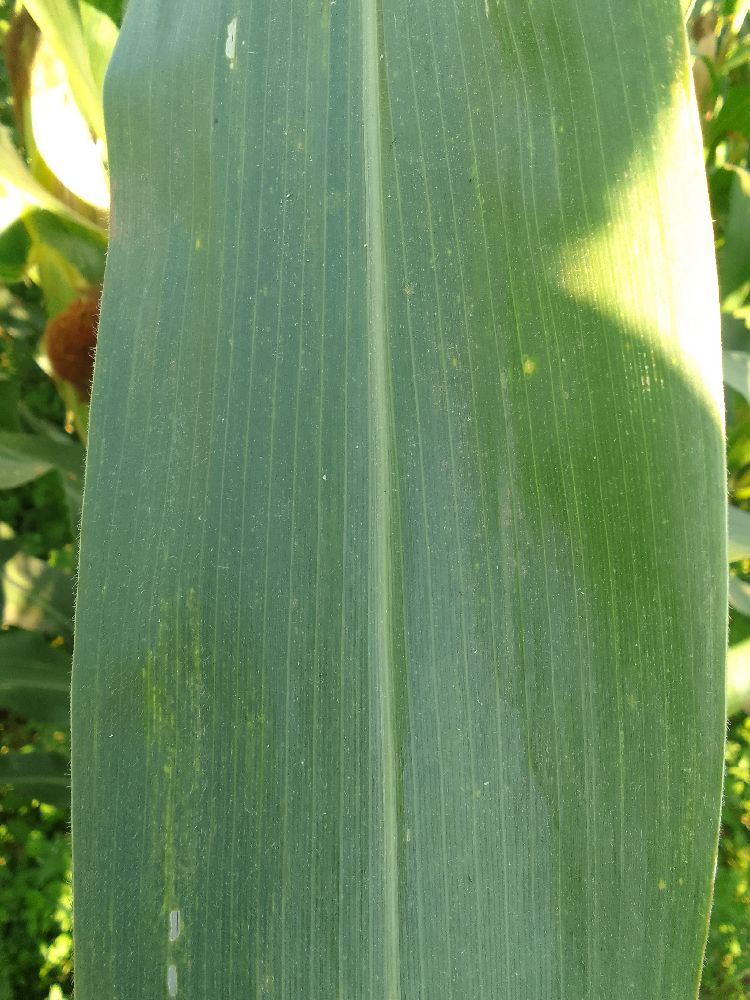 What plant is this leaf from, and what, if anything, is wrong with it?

maize, healthy
